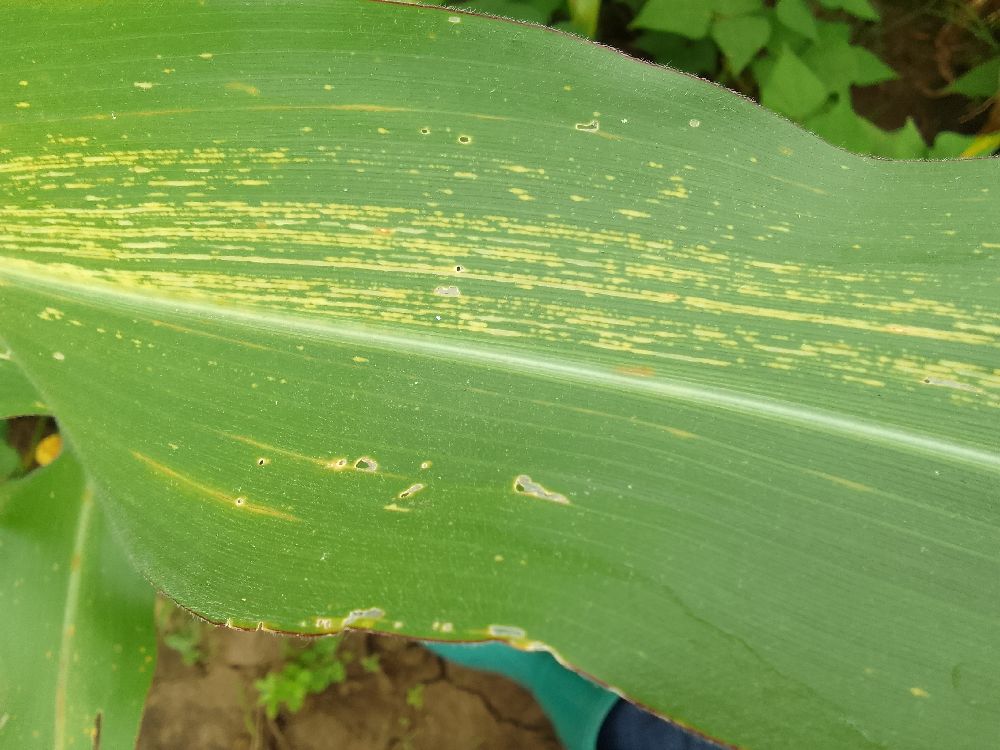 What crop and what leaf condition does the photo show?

maize, maize streak virus
